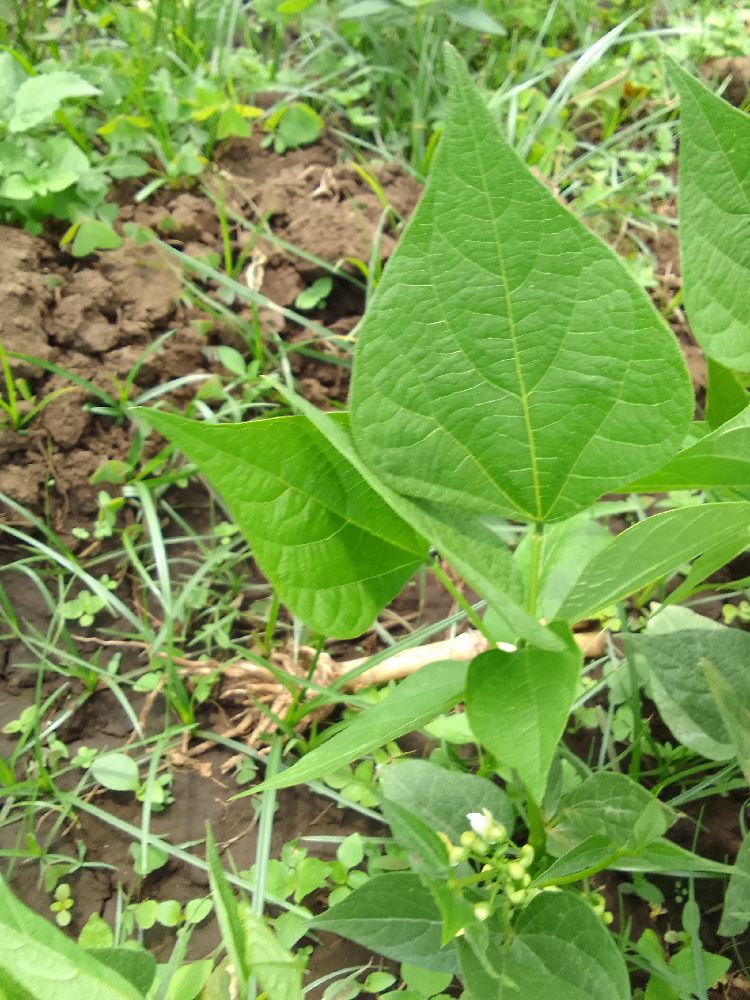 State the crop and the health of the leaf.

common bean, healthy
